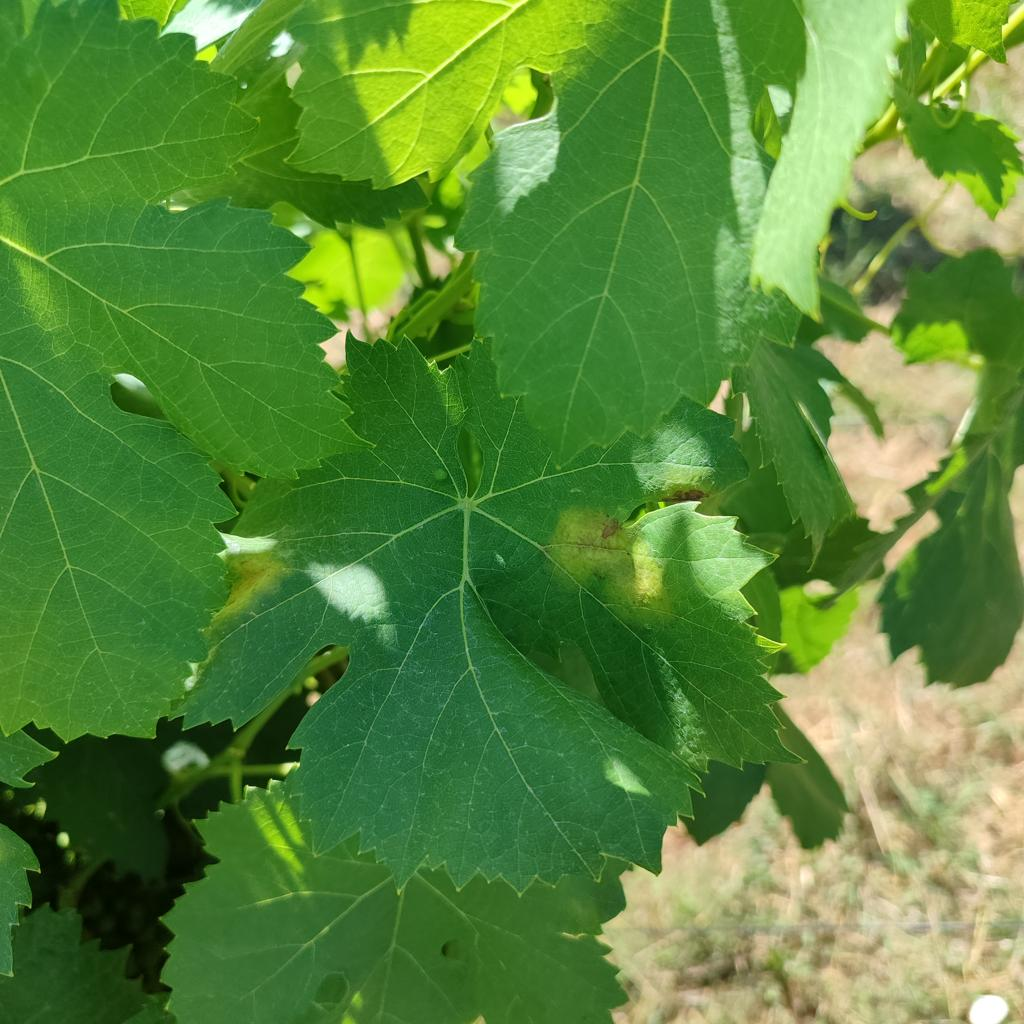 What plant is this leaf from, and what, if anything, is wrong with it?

grapevine, downy mildew
